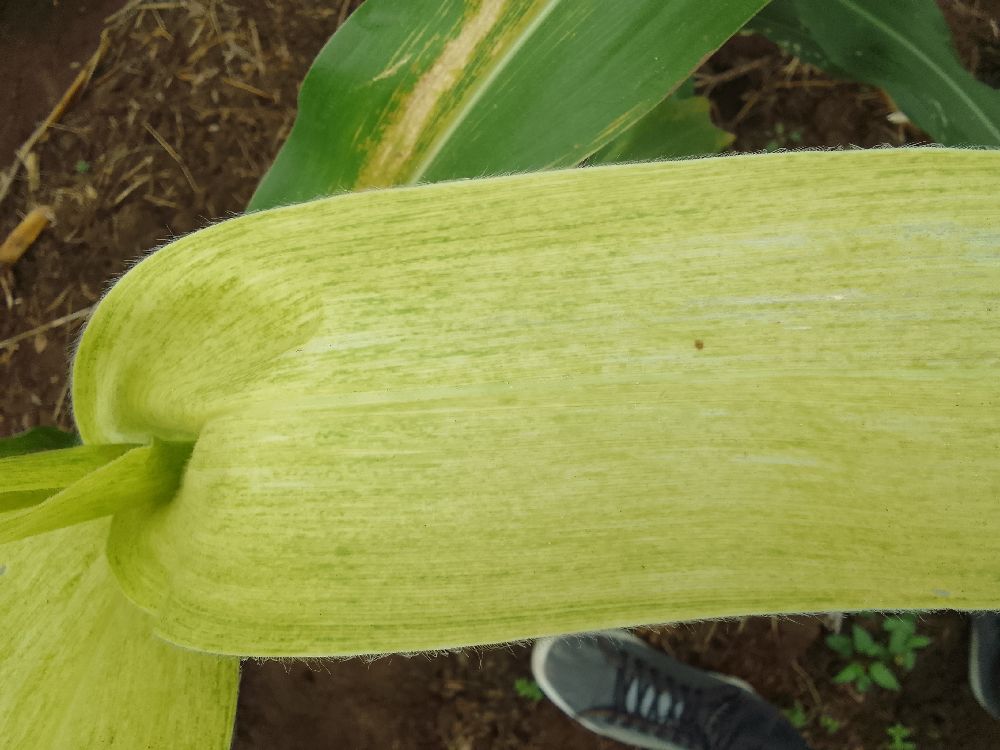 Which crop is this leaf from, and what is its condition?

maize, maize lethal necrosis
